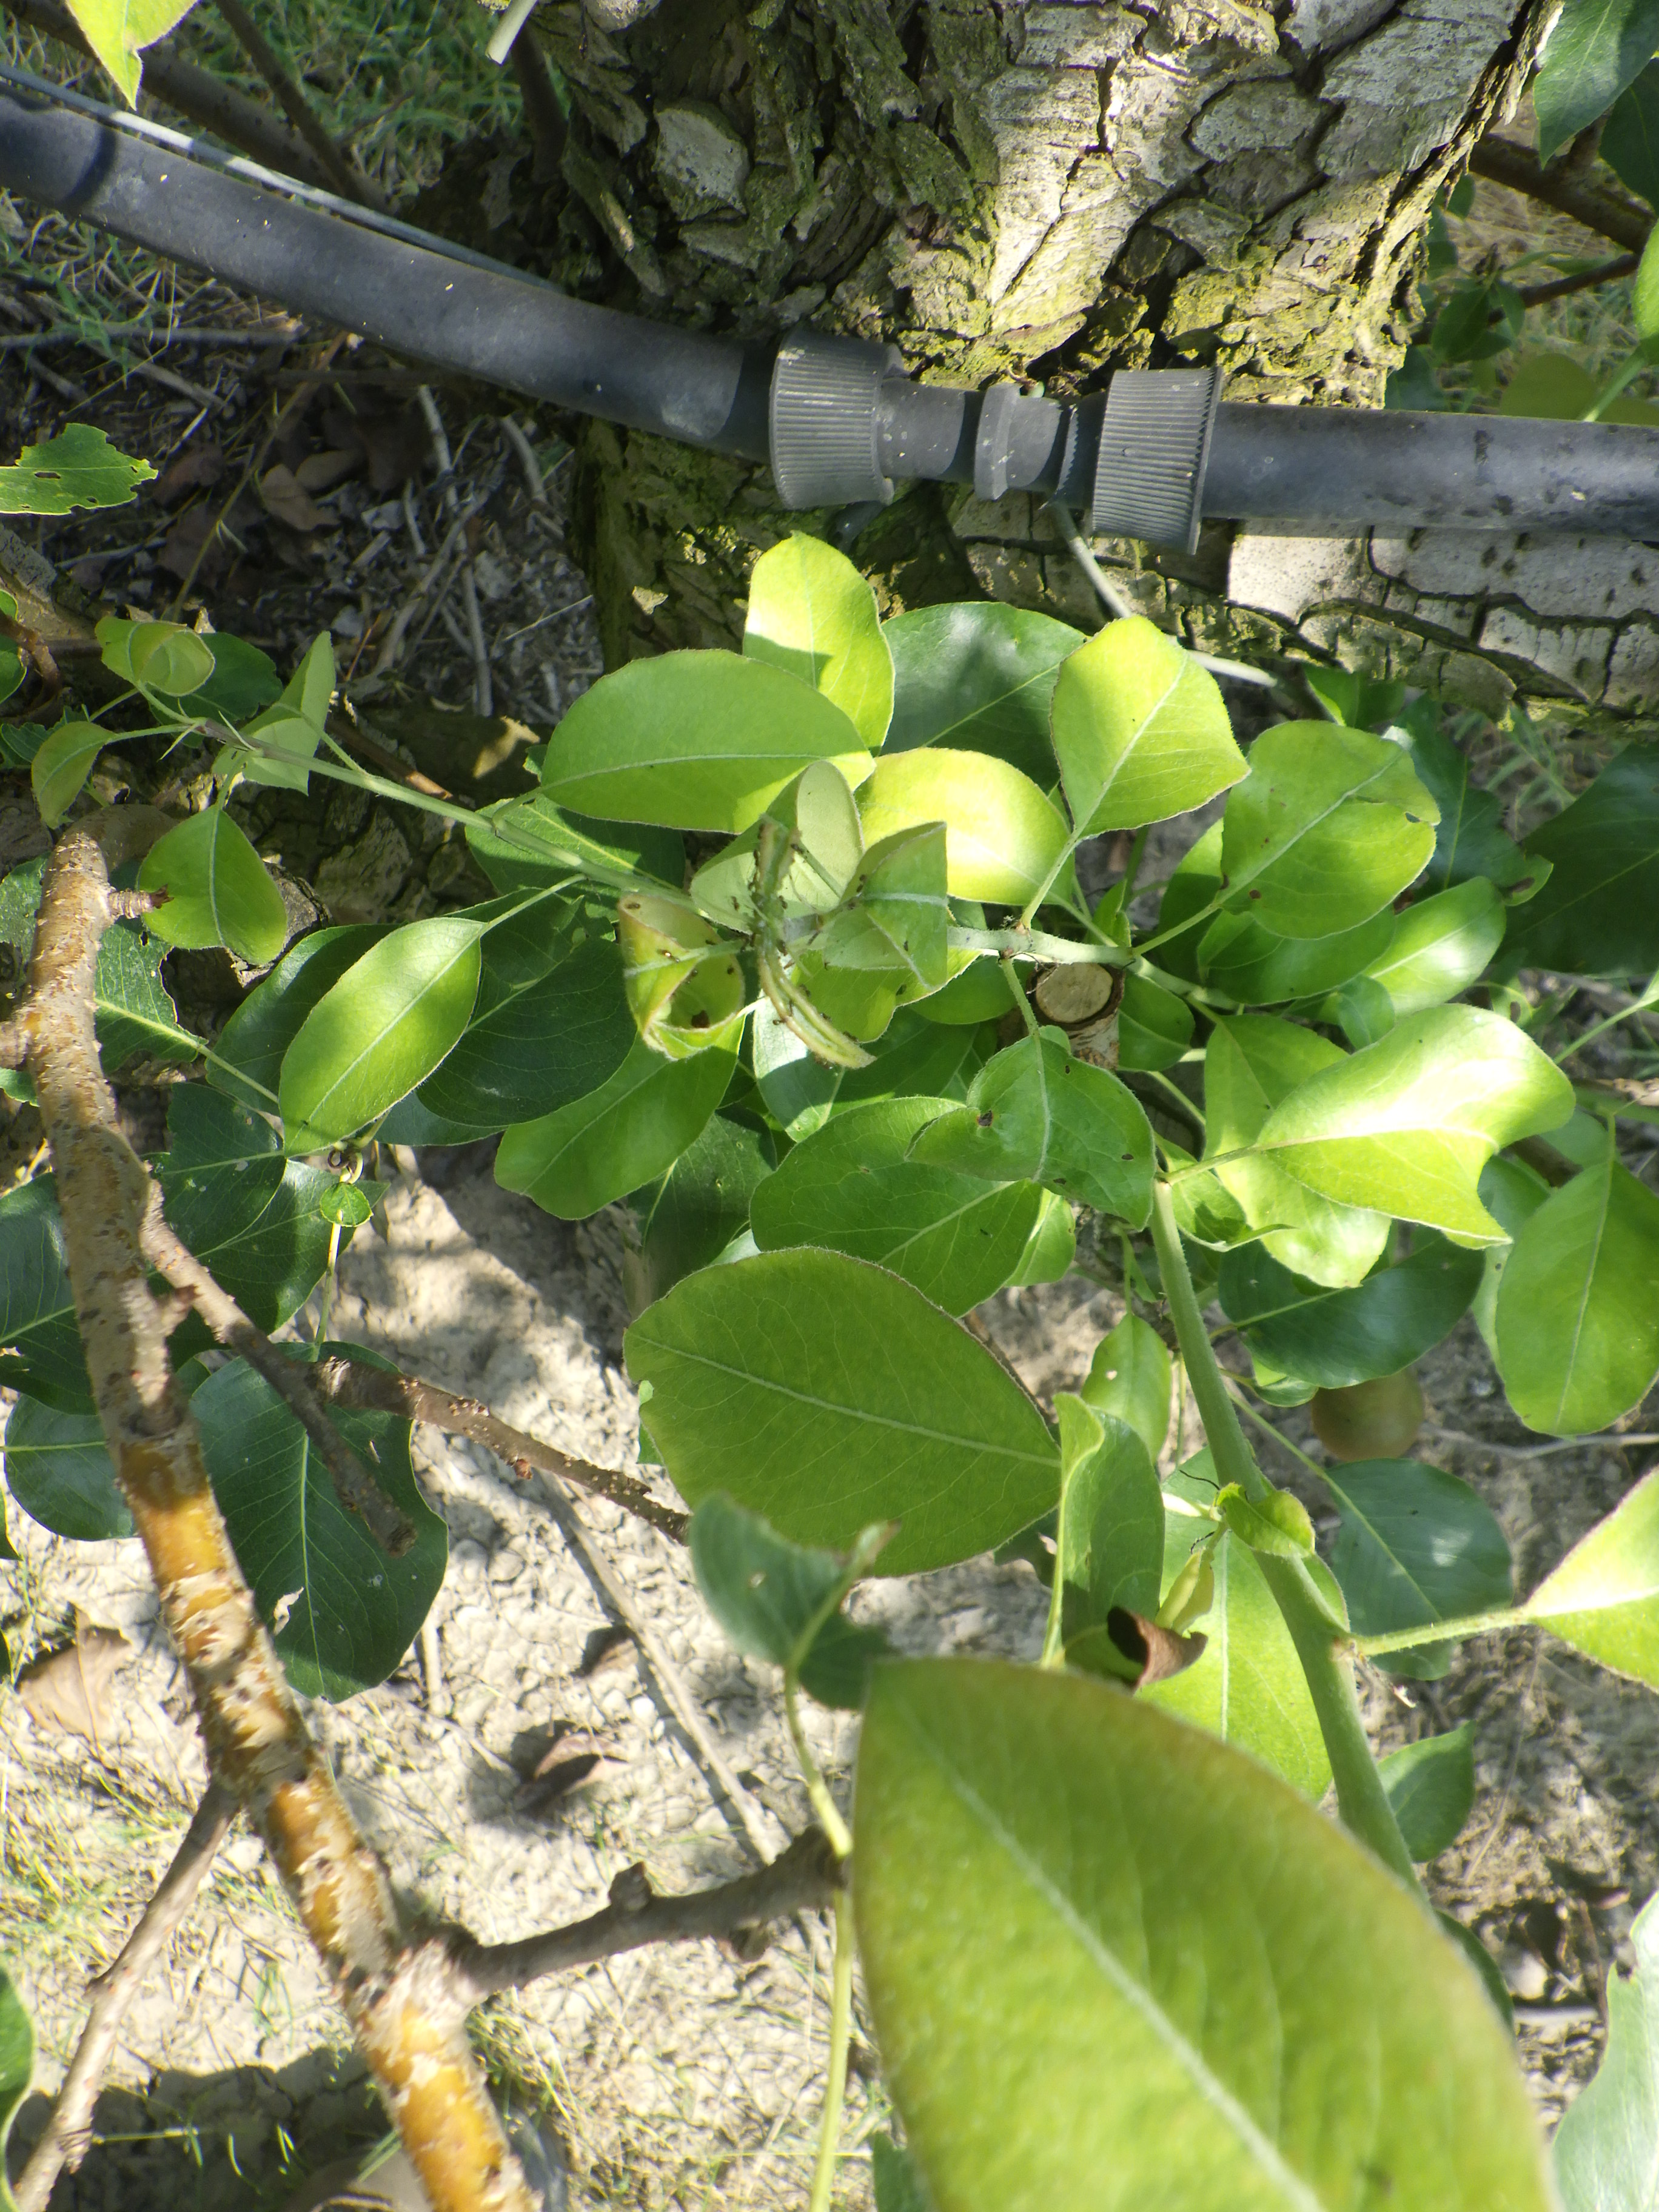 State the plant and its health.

pear, aphids, black spot
